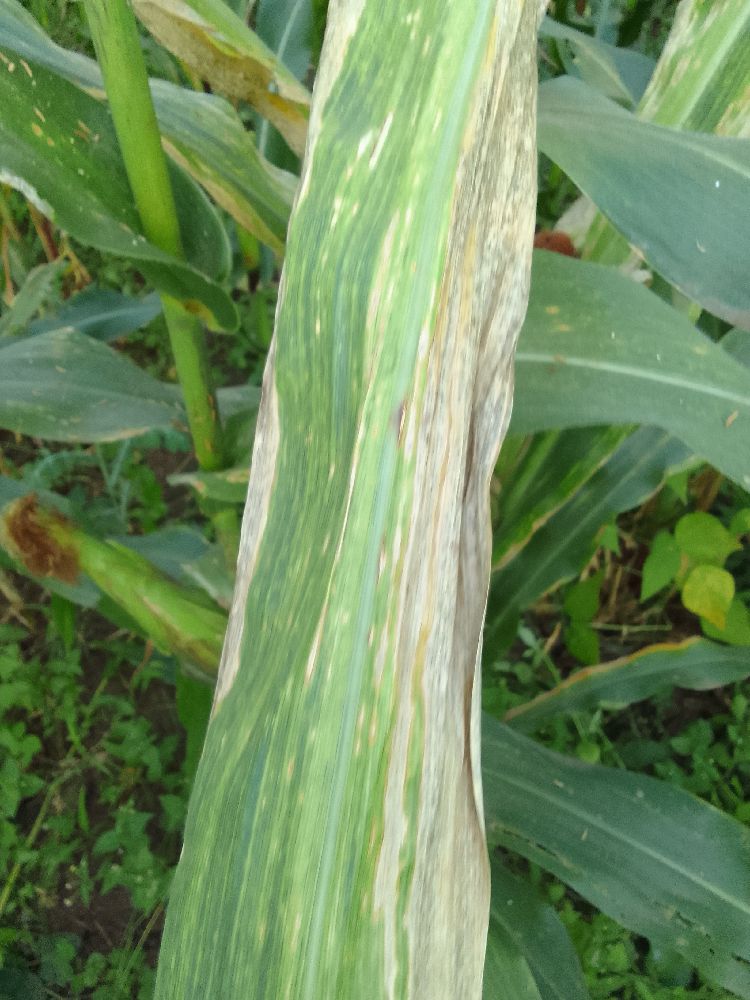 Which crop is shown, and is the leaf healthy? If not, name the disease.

maize, maize lethal necrosis
